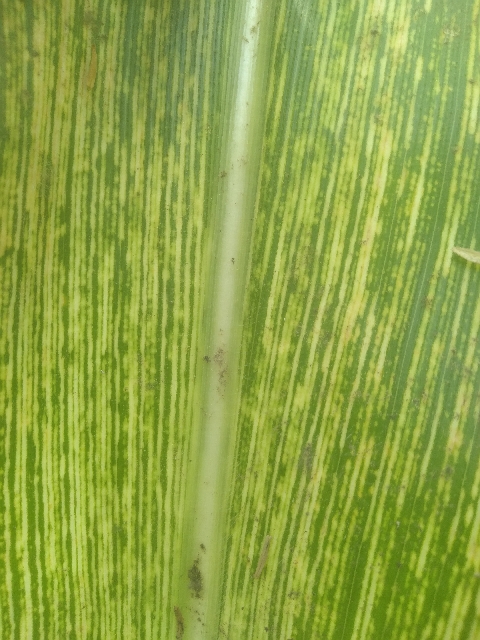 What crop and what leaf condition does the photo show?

maize, maize streak virus
